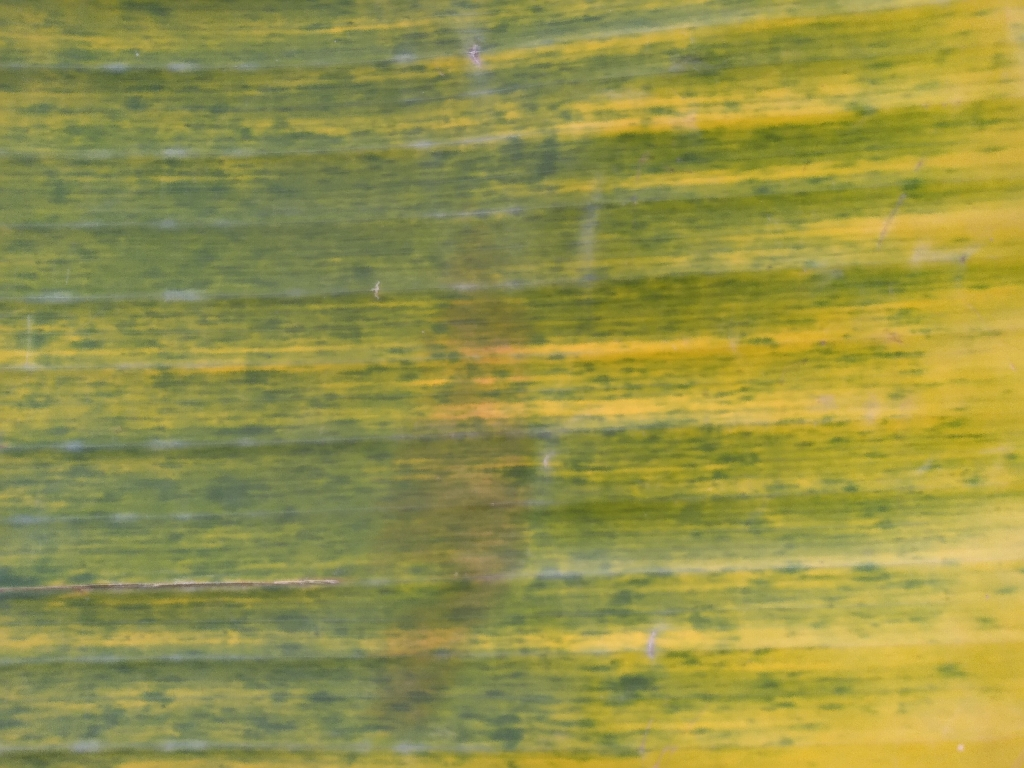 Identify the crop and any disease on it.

banana, fusarium wilt race 1
